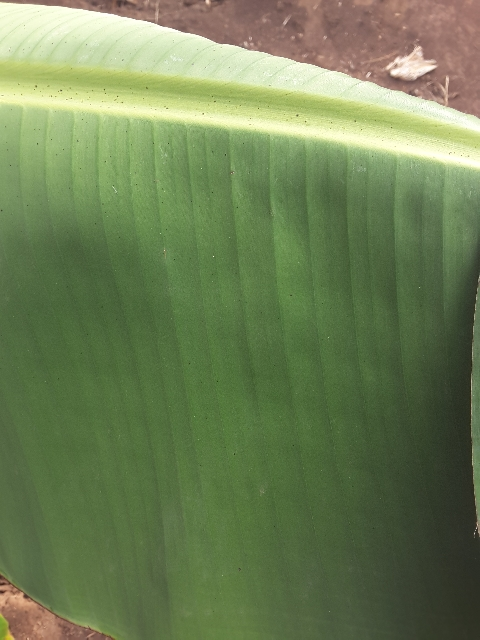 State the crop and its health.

banana, healthy
